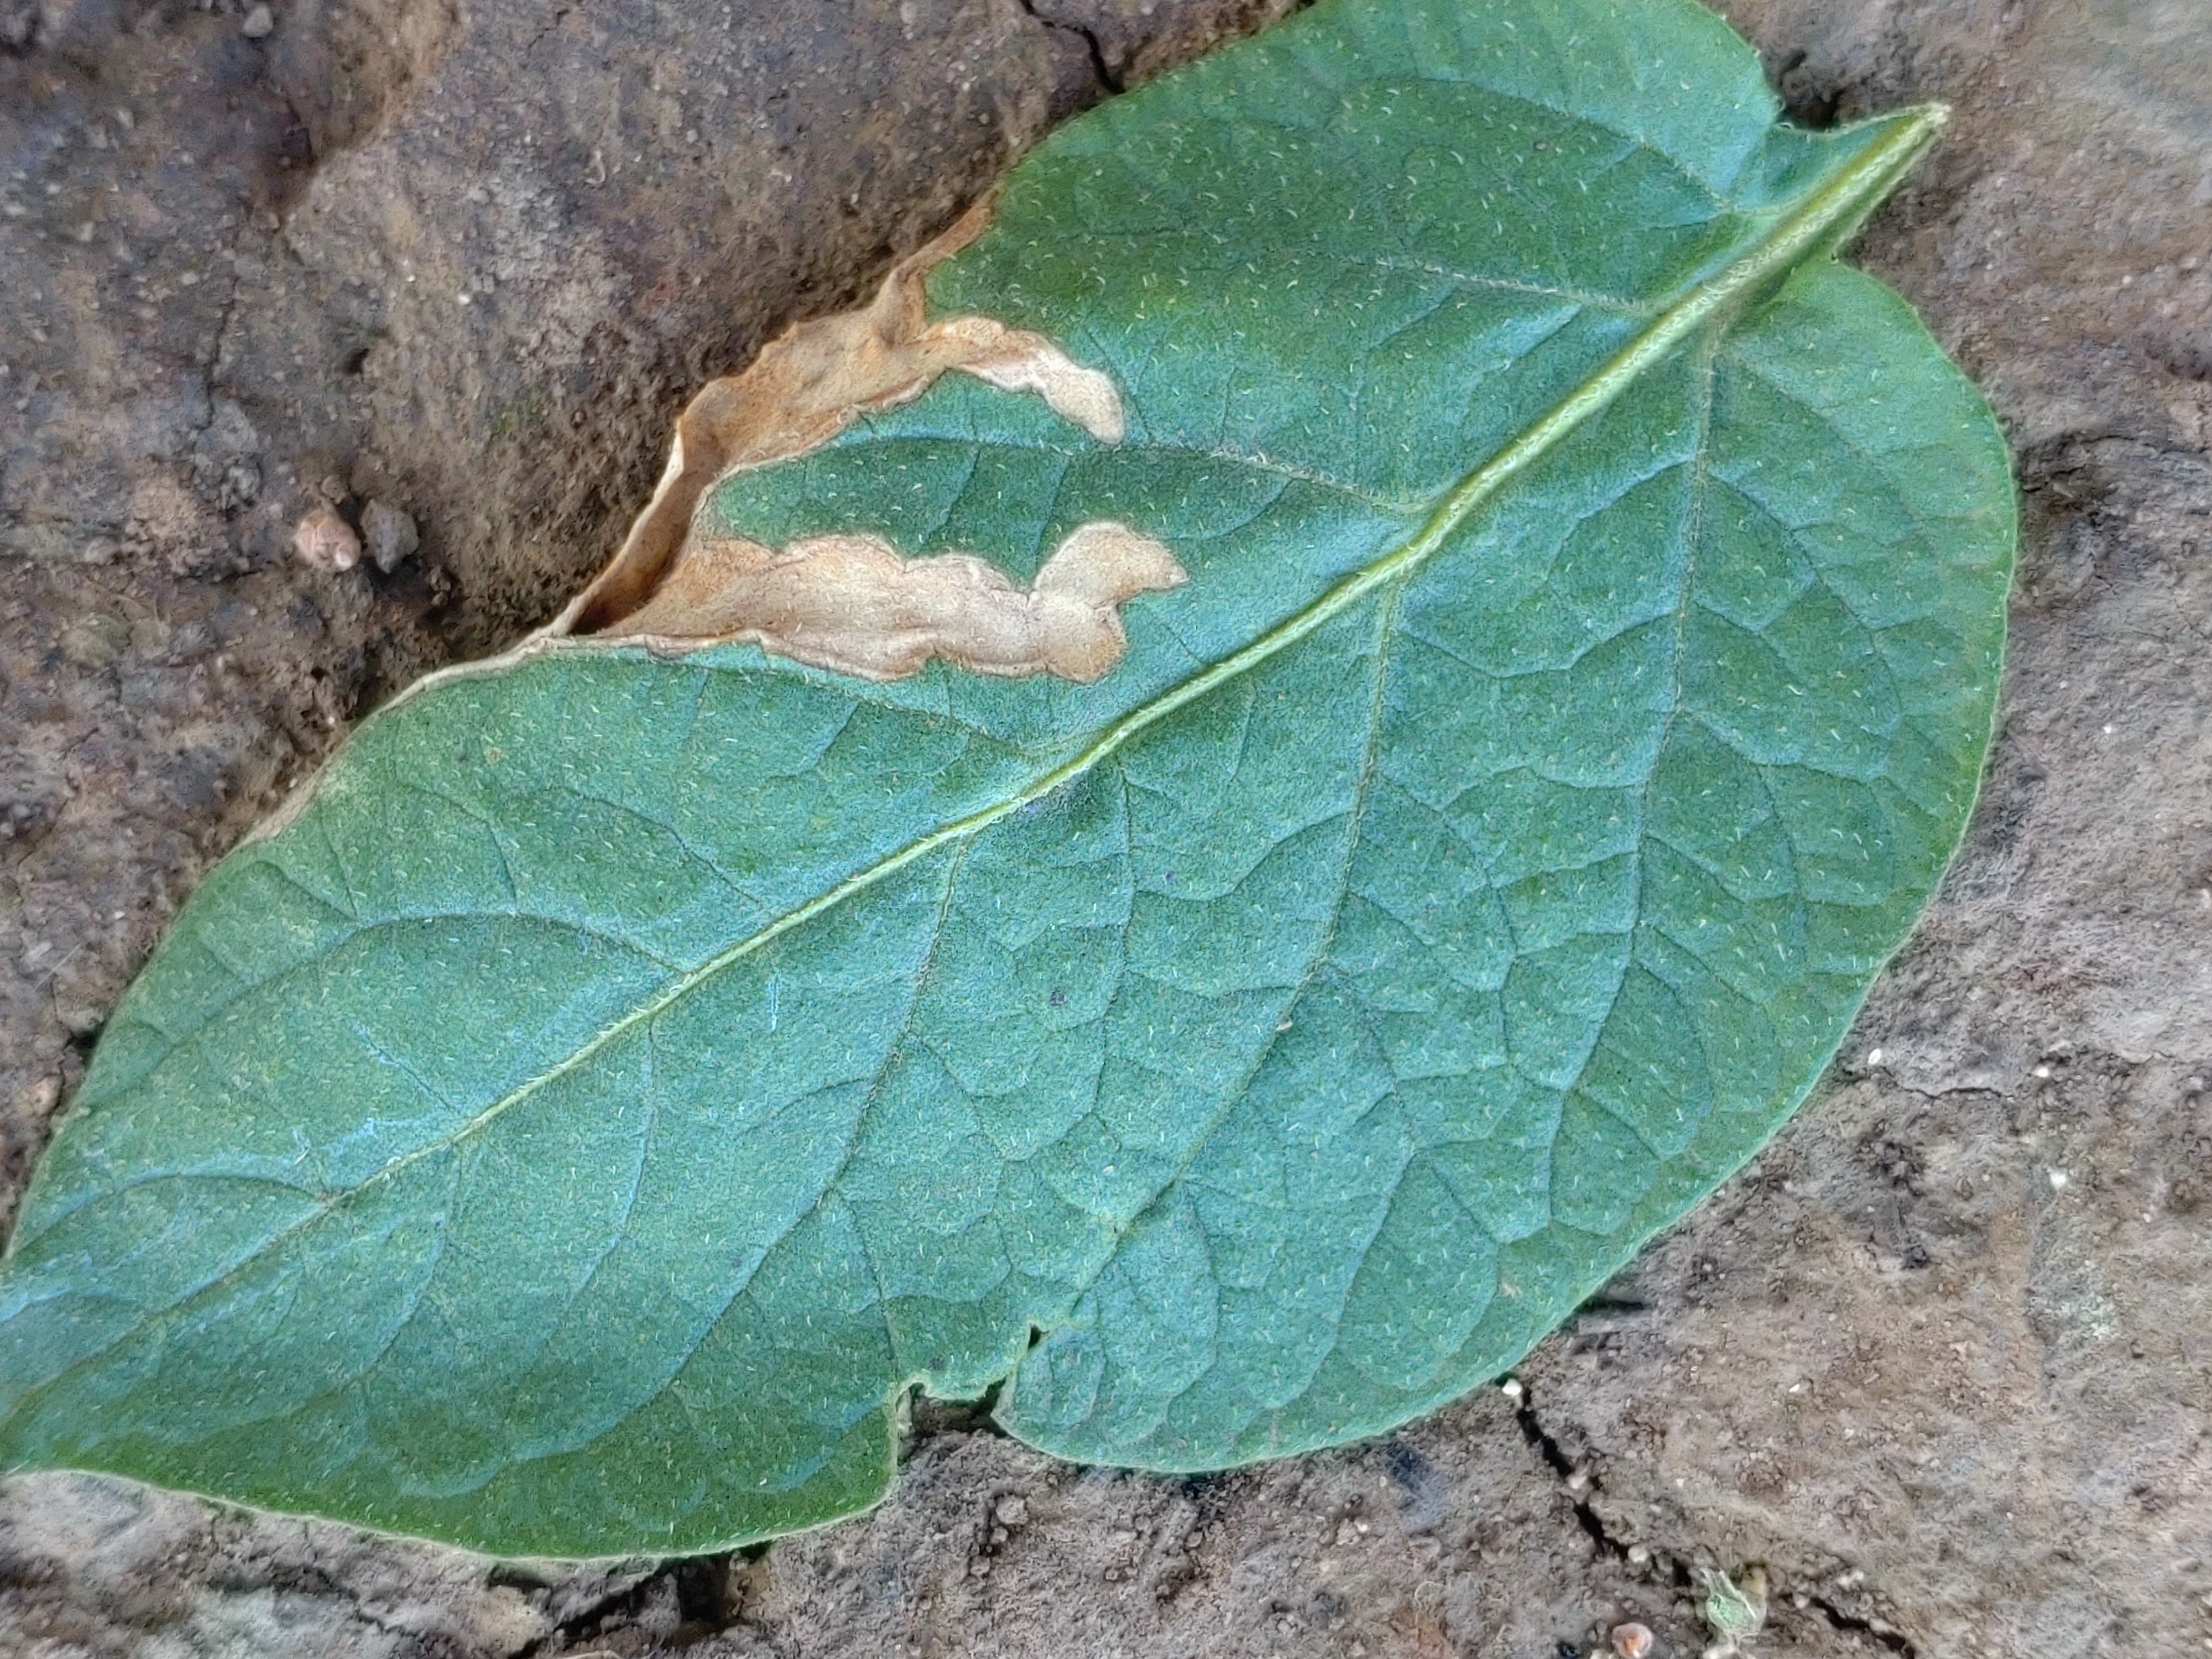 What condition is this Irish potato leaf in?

early blight
